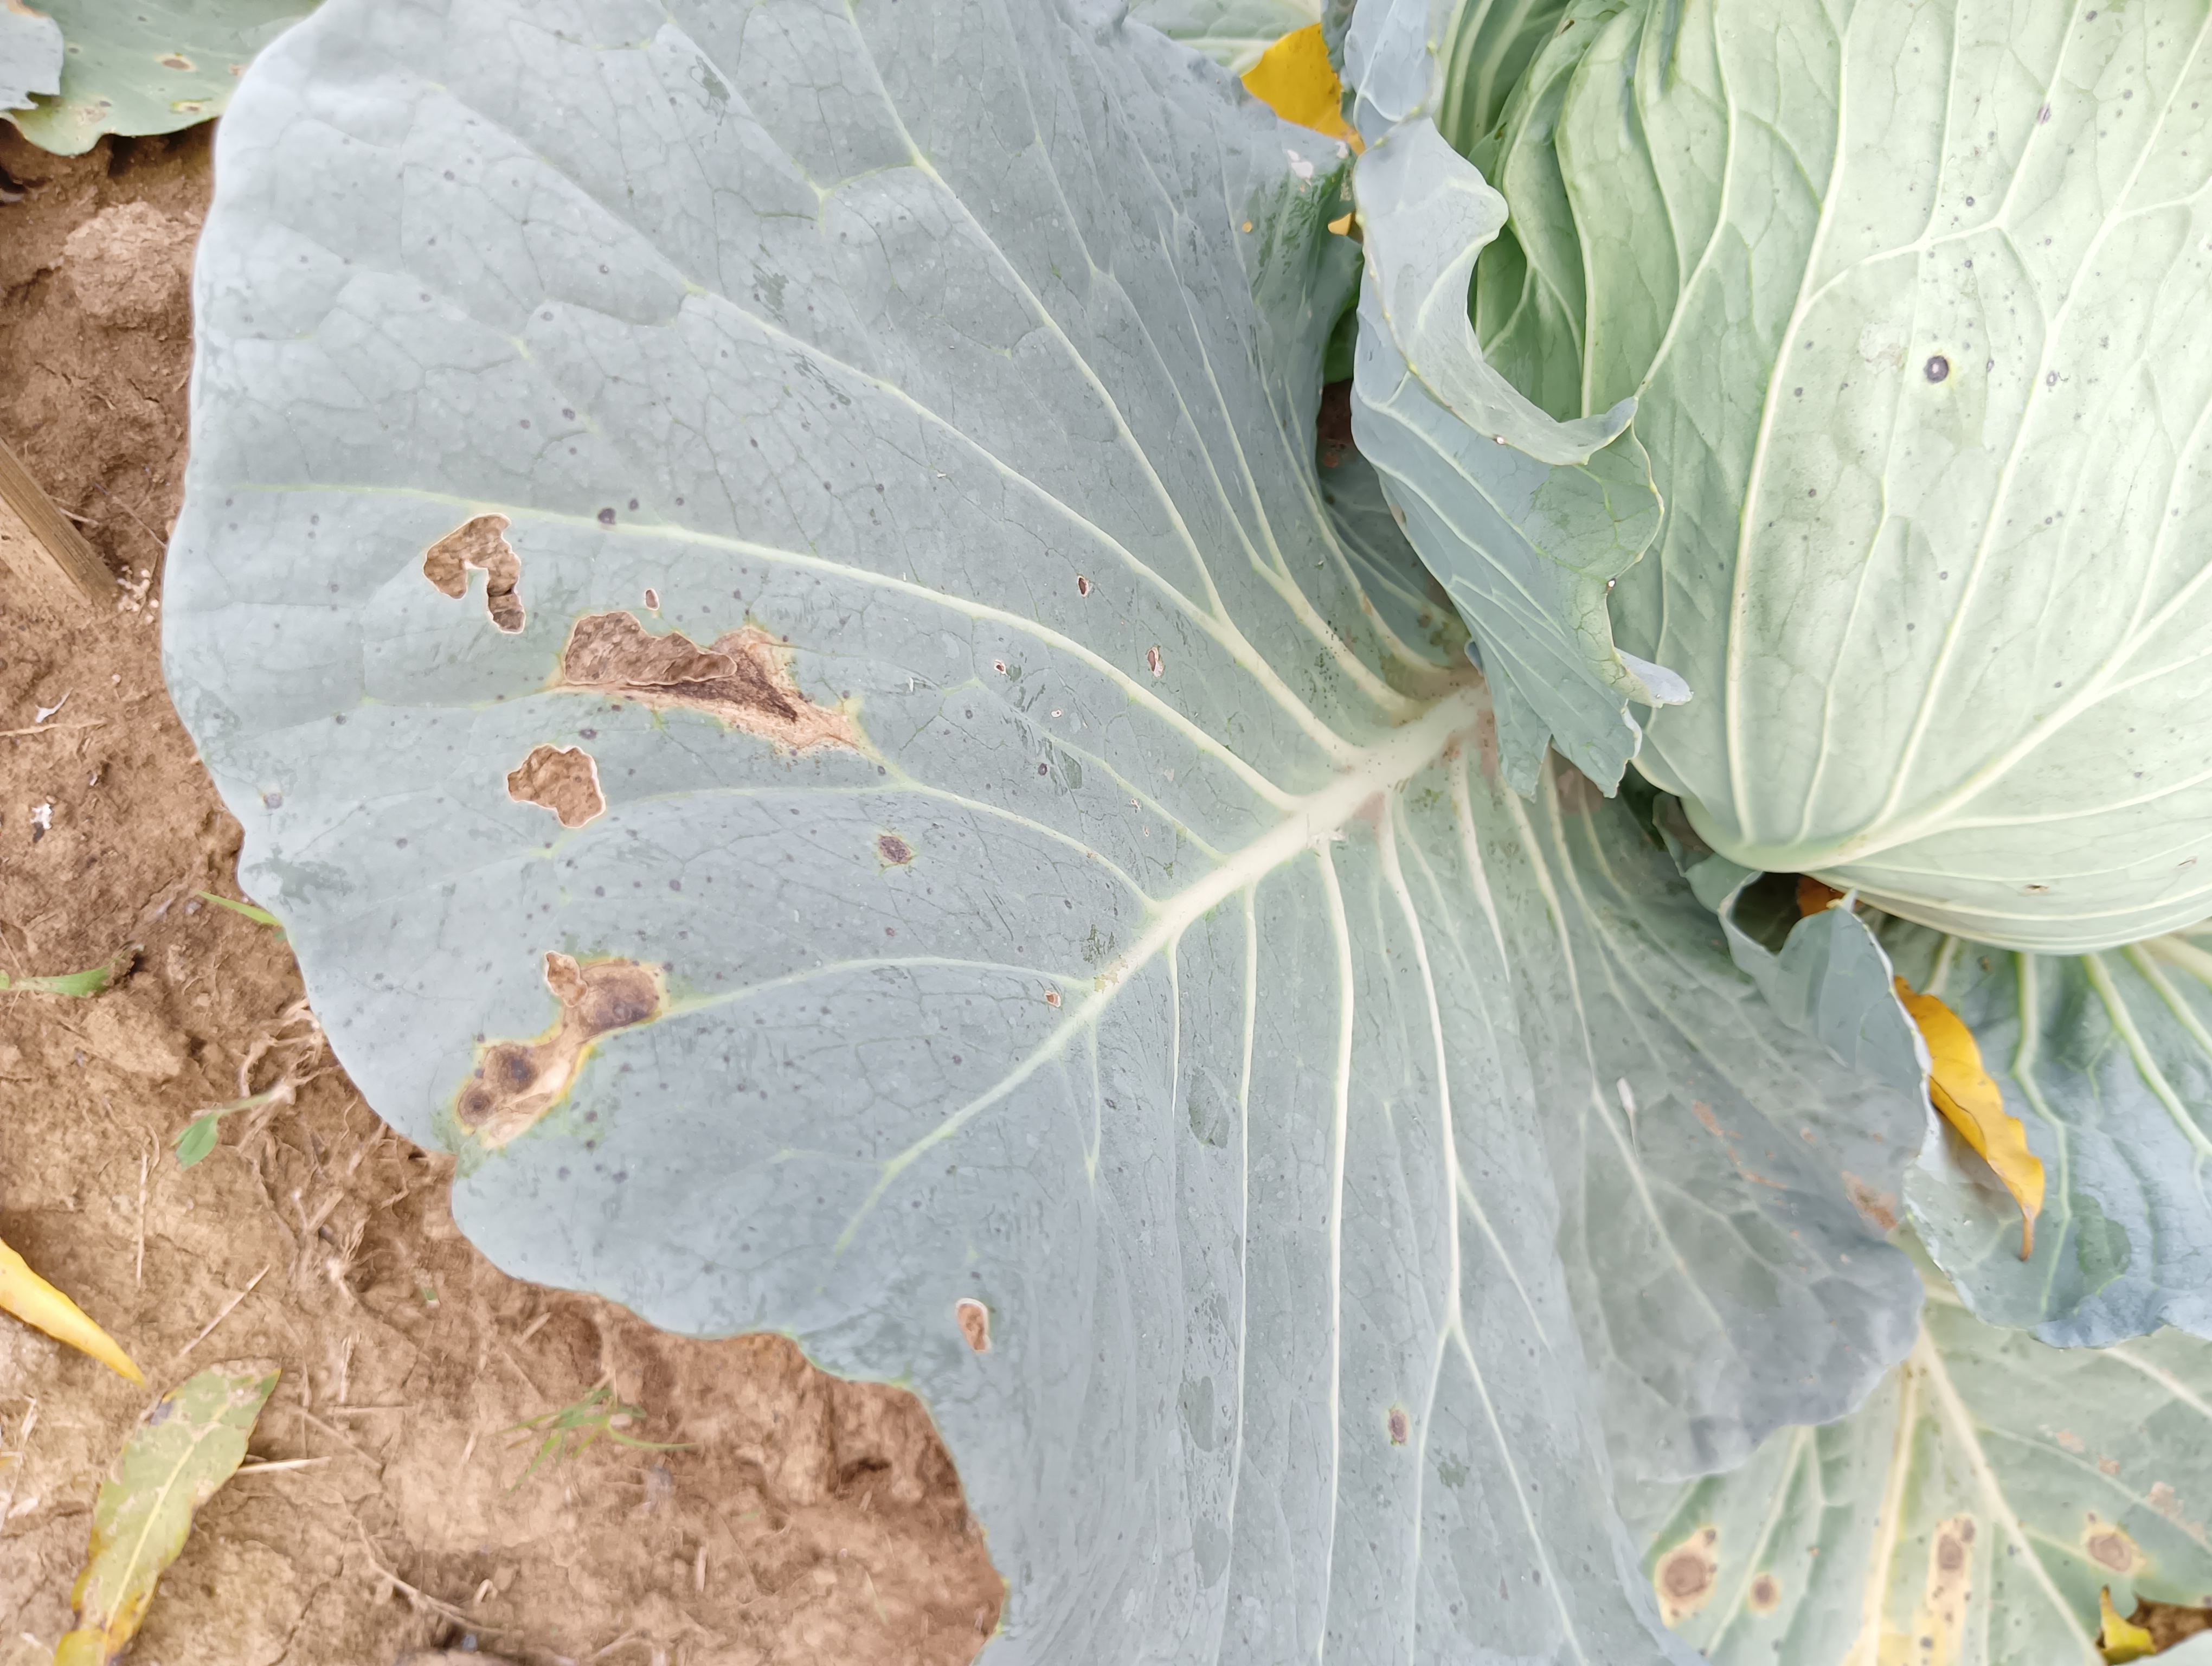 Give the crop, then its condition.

cabbage, alternaria
